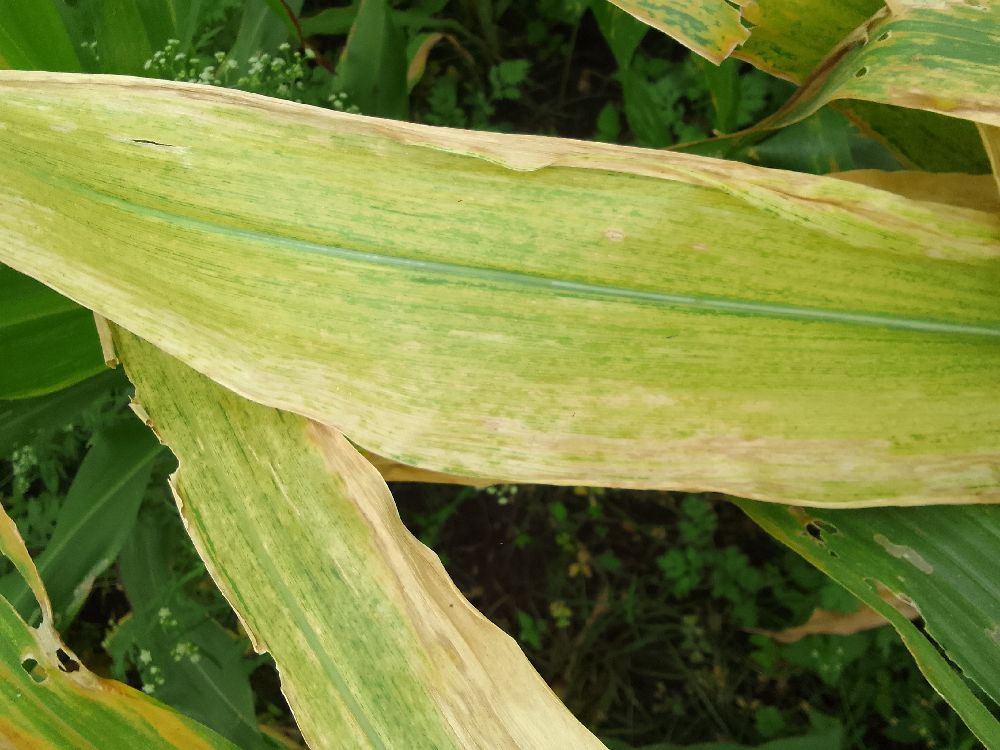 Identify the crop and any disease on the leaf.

maize, maize lethal necrosis
